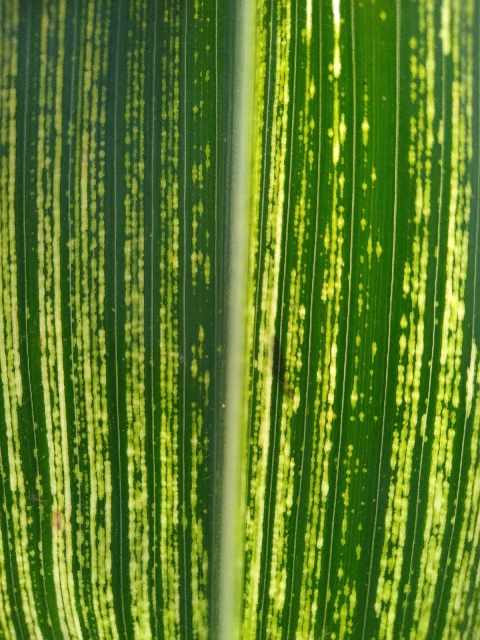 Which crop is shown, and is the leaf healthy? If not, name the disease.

maize, maize streak virus
